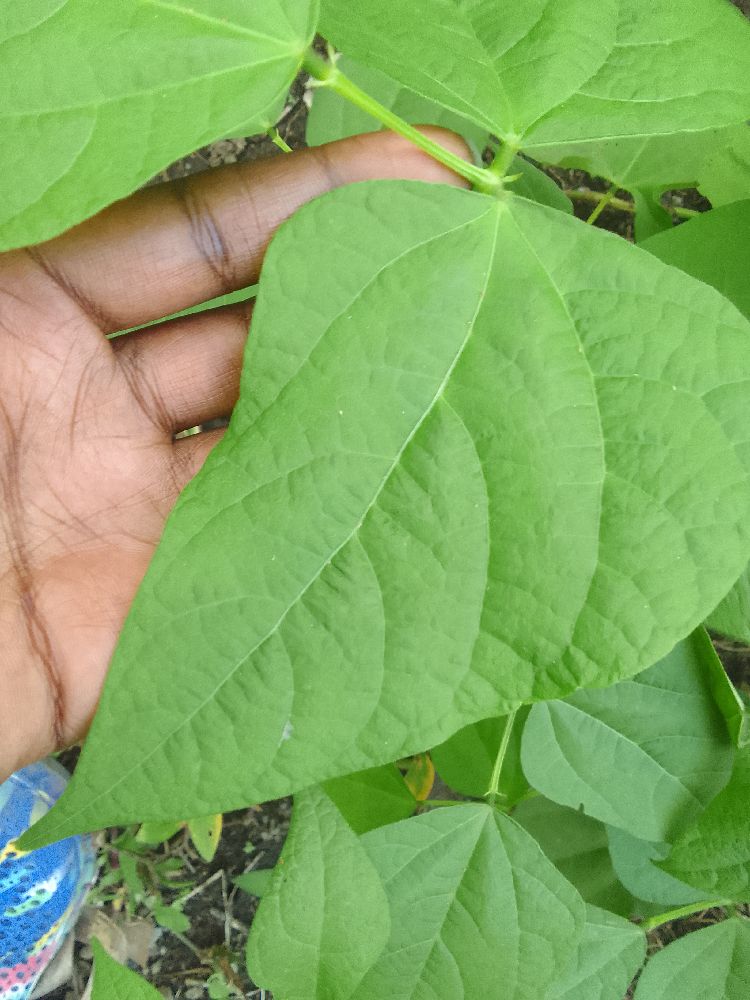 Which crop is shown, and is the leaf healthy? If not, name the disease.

common bean, healthy
